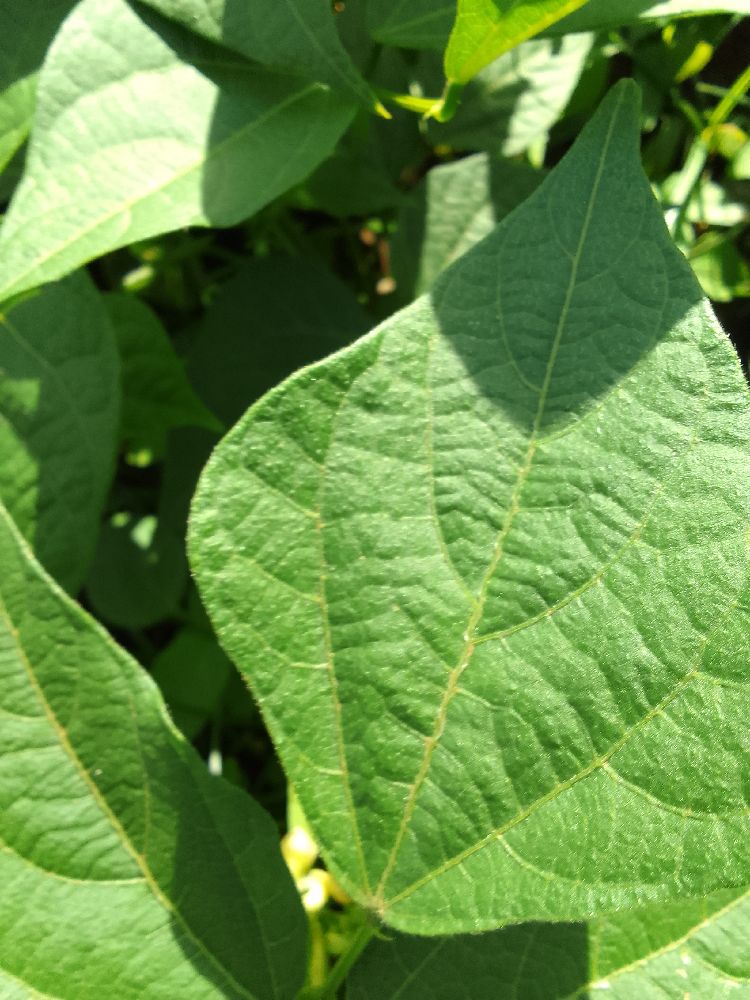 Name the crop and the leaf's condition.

common bean, healthy
